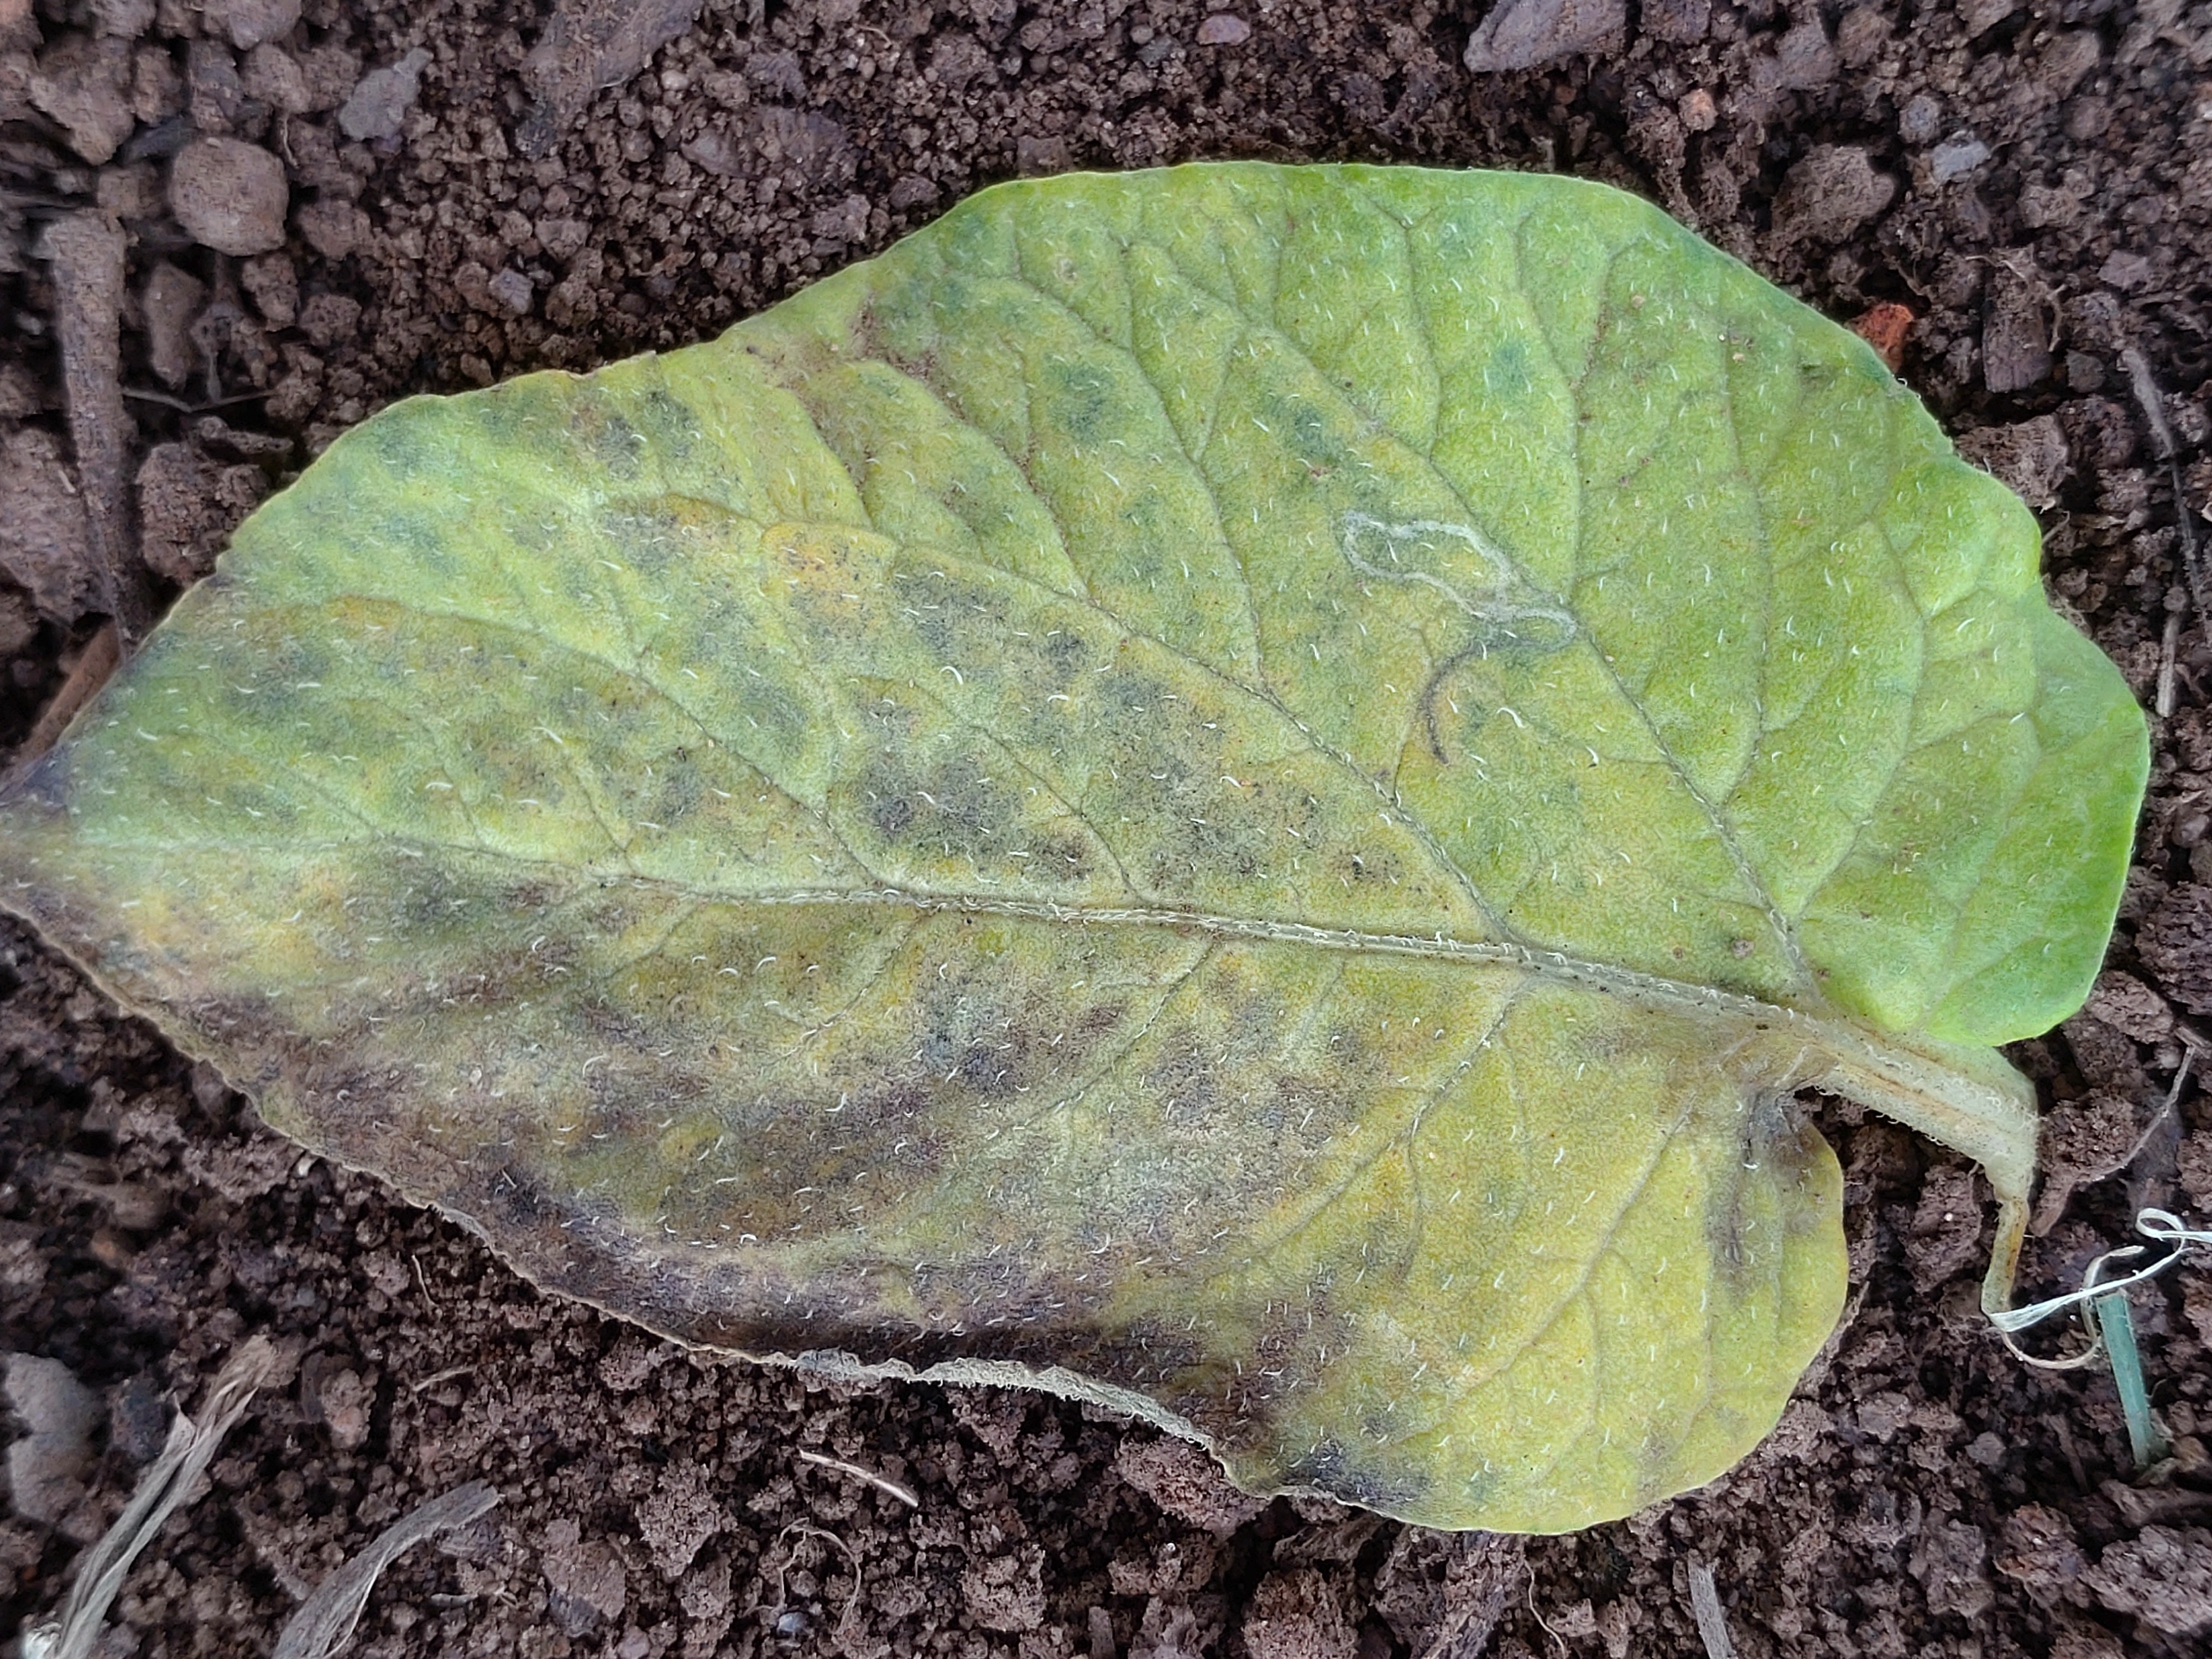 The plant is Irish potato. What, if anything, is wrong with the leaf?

late blight
